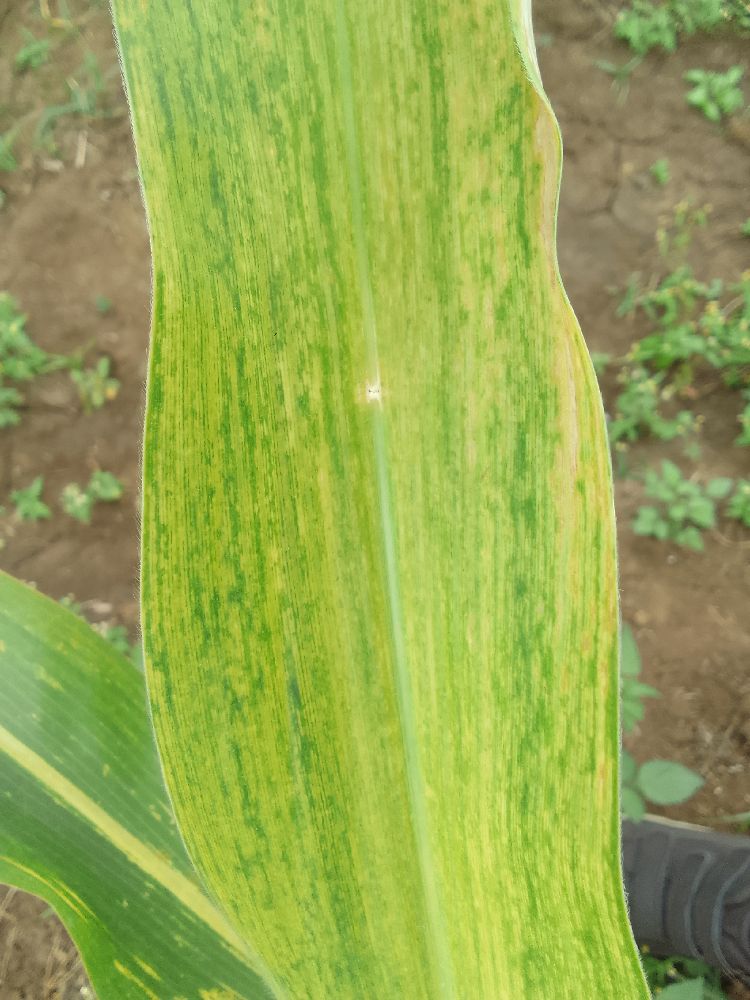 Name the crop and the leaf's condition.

maize, maize lethal necrosis
